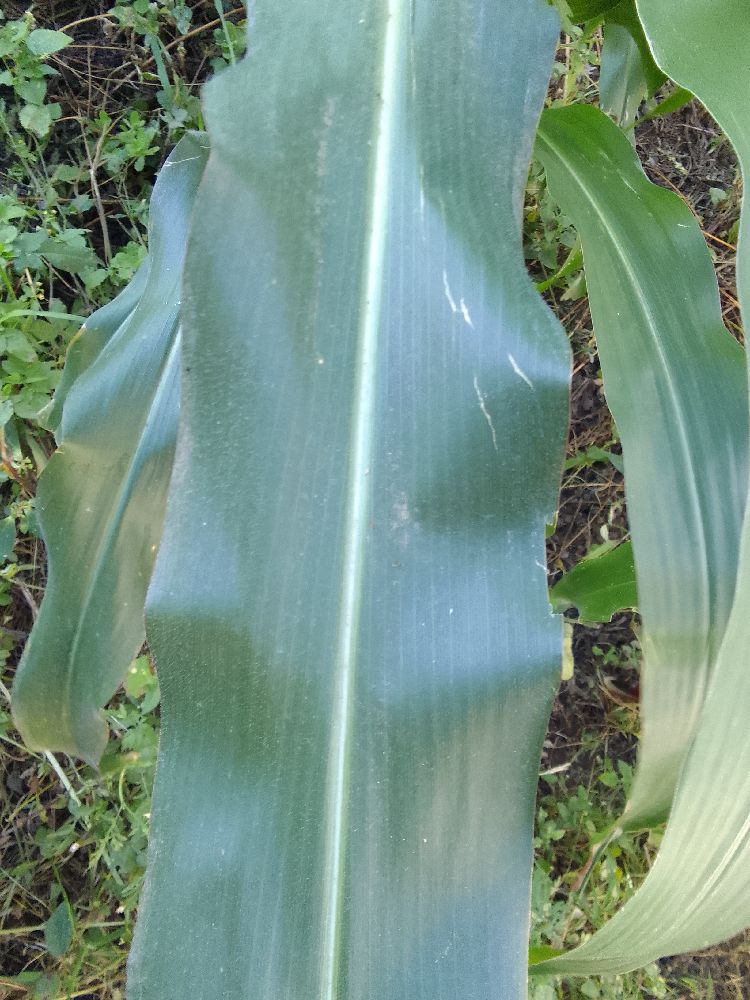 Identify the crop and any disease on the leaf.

maize, healthy
